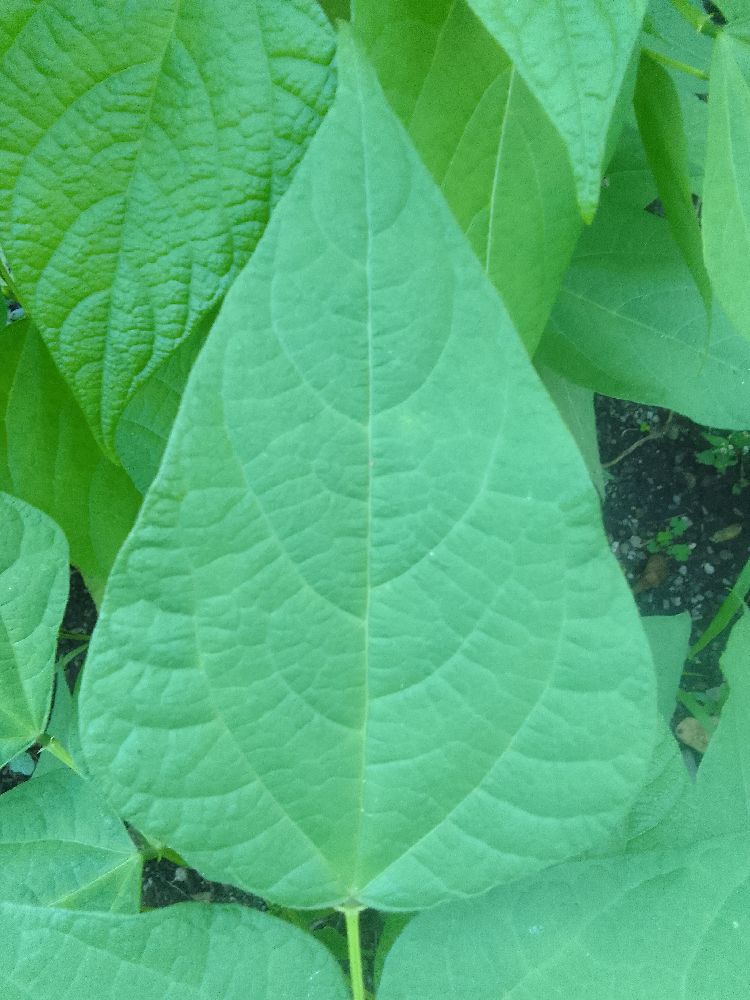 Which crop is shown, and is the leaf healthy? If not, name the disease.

common bean, healthy
